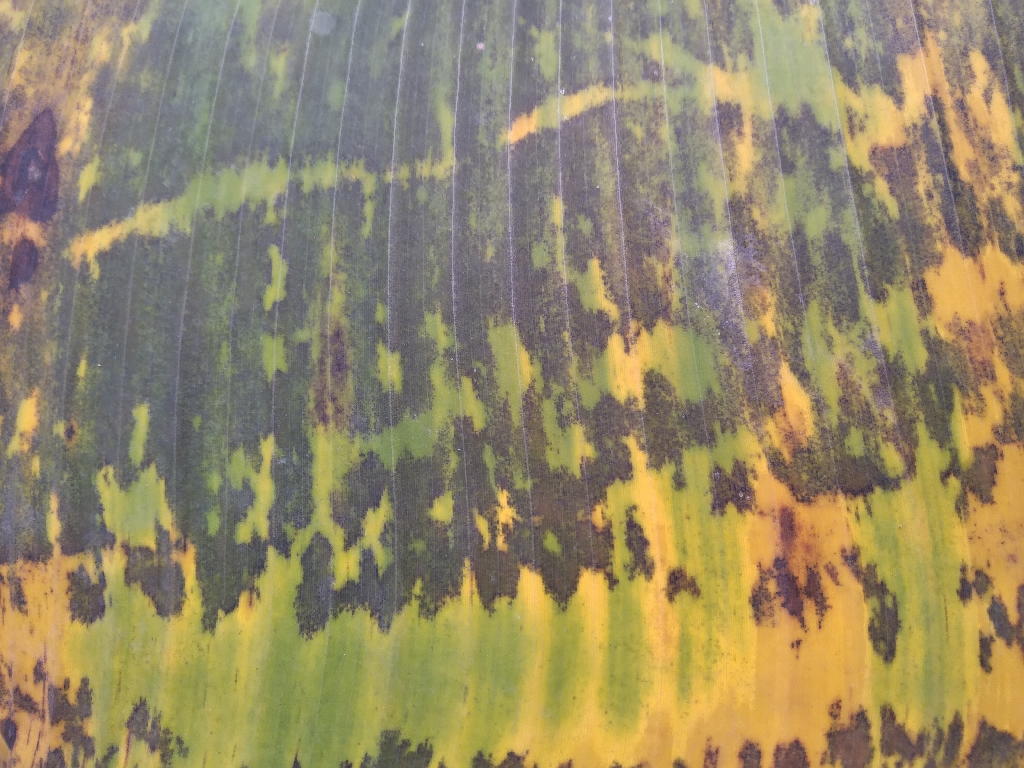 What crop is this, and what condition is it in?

banana, black sigatoka
